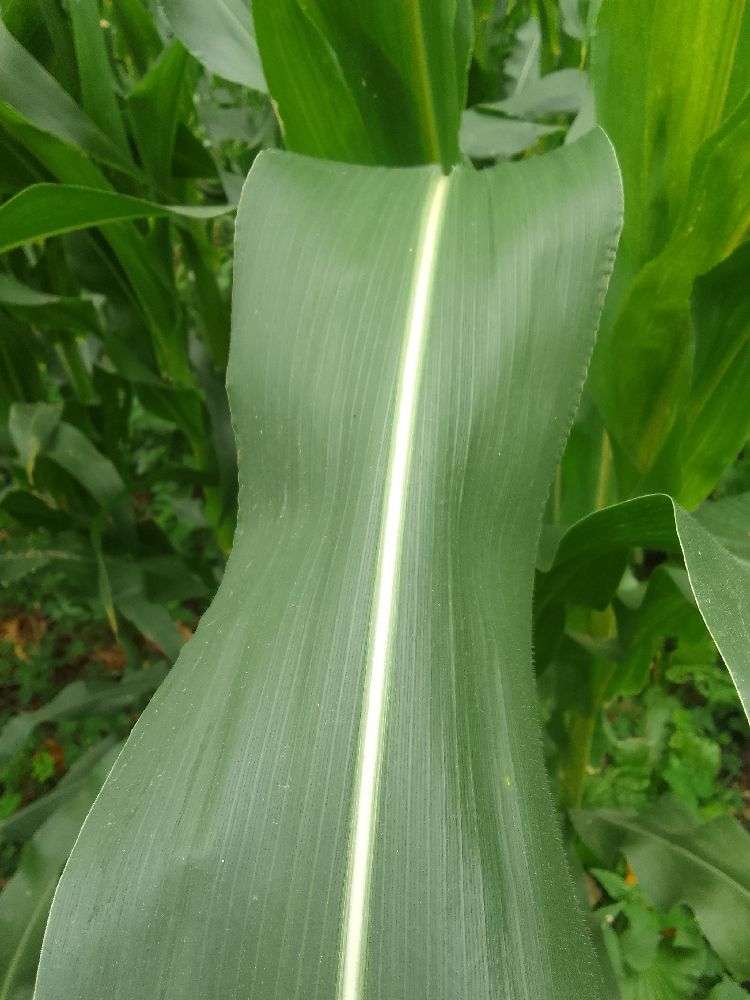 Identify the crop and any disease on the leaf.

maize, healthy
